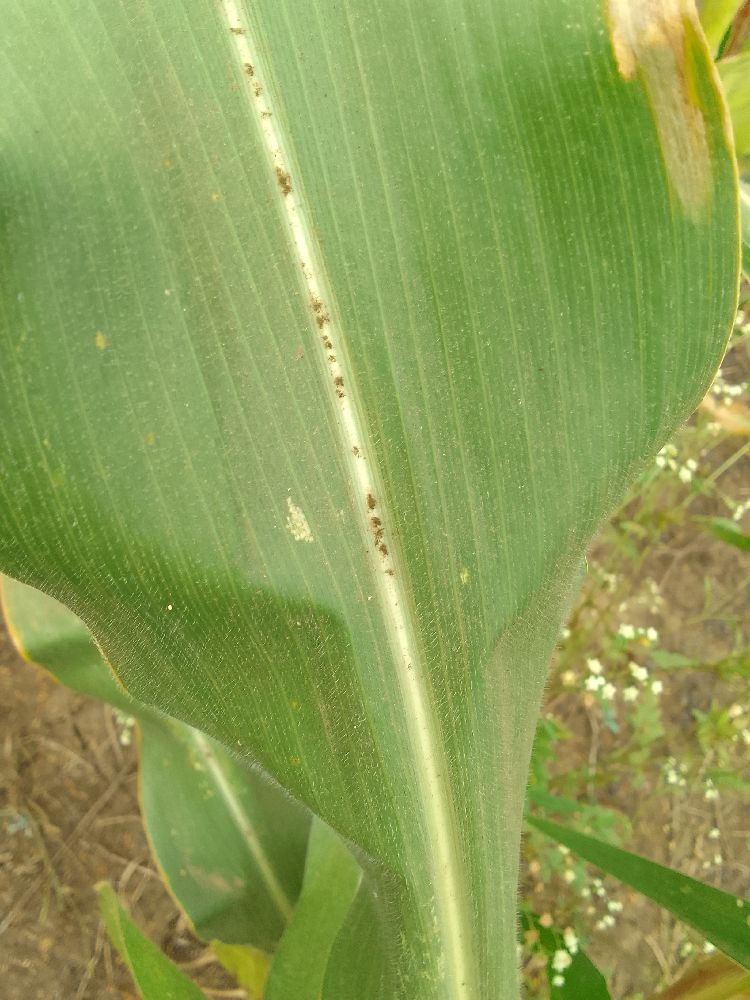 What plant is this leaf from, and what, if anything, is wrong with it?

maize, healthy
